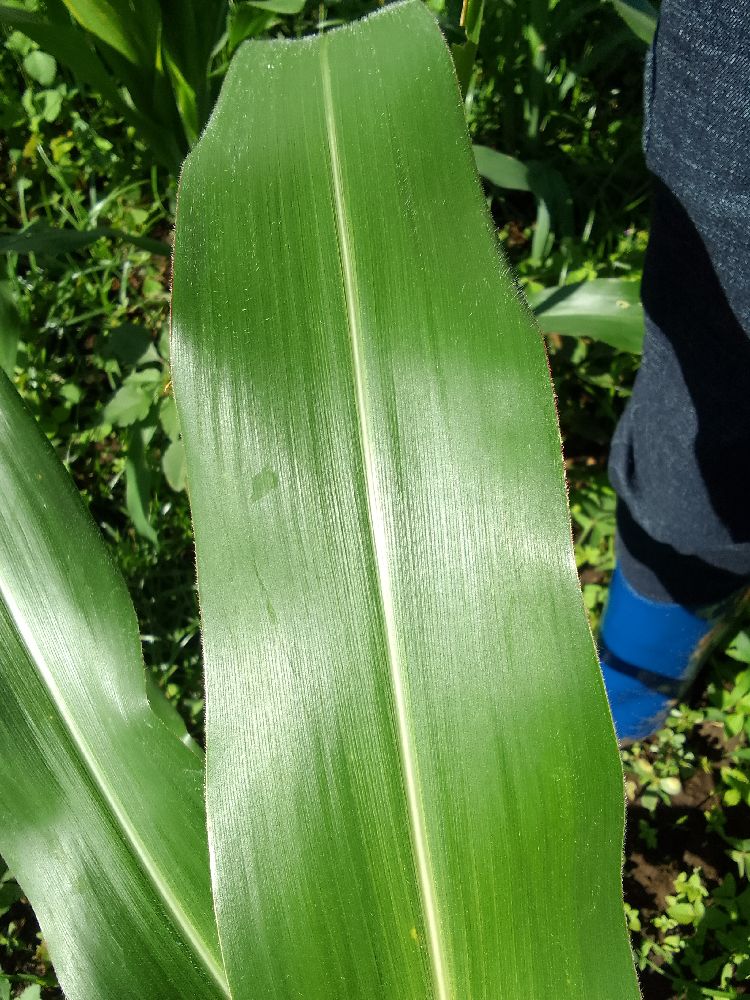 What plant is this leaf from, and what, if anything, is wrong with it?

maize, healthy
